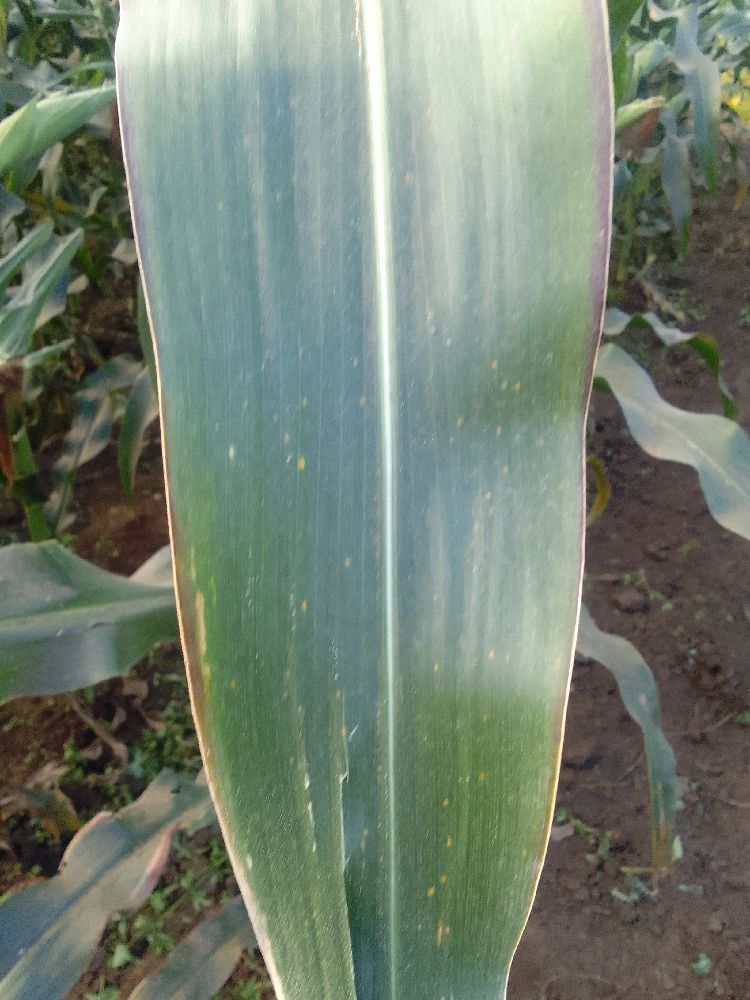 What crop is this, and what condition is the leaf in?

maize, healthy
